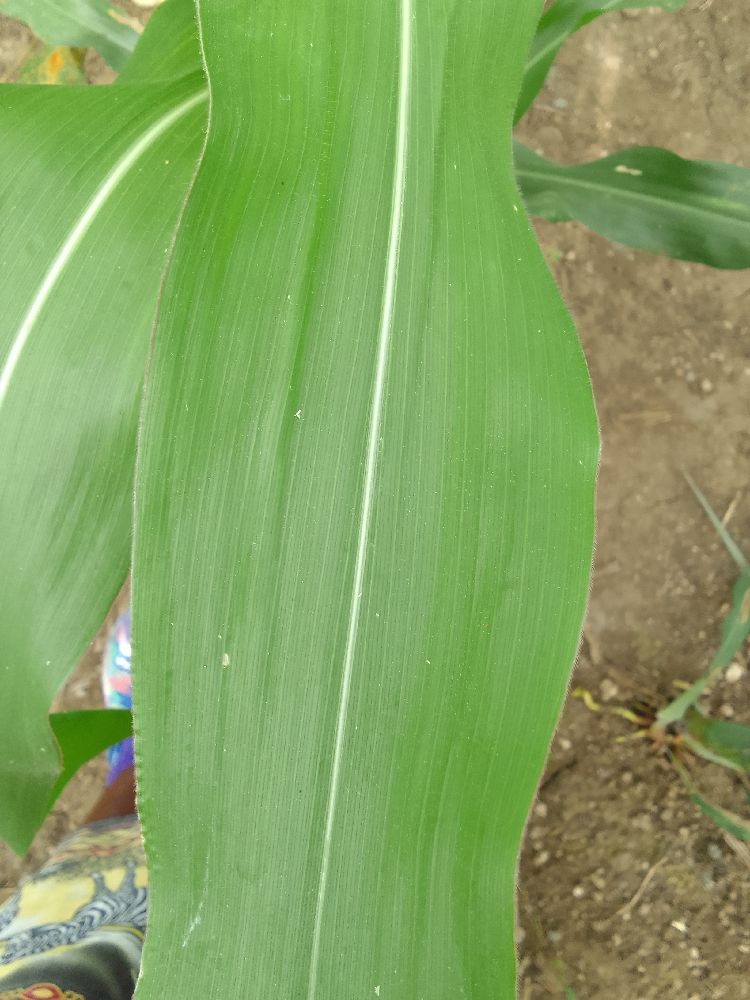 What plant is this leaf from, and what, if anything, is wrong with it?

maize, healthy
